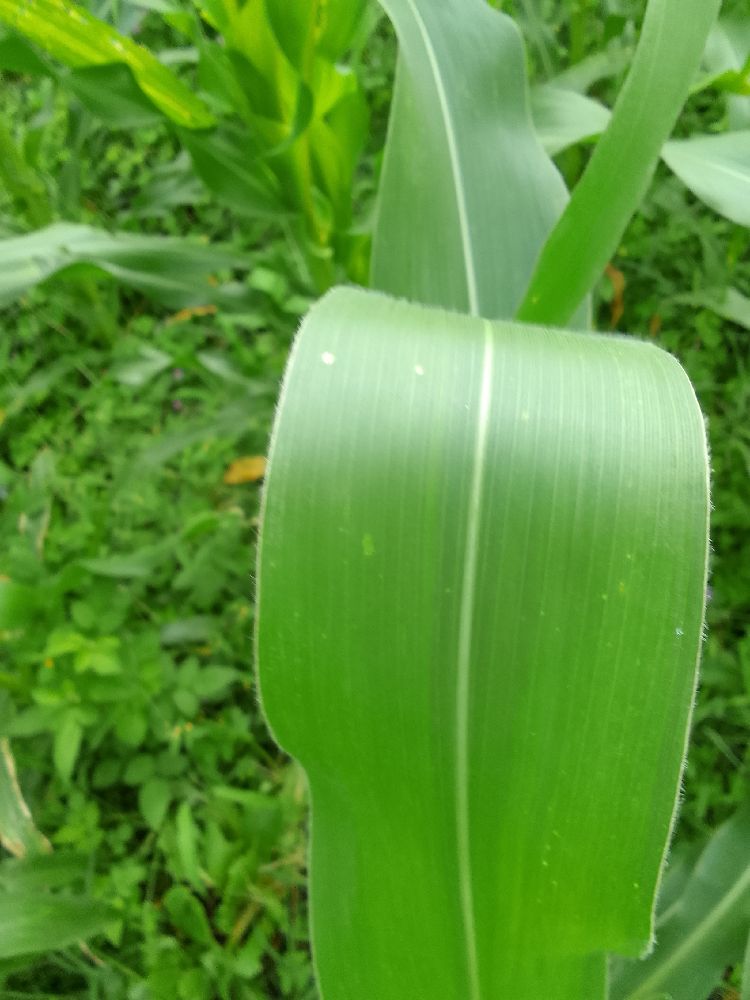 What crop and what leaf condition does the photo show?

maize, healthy
